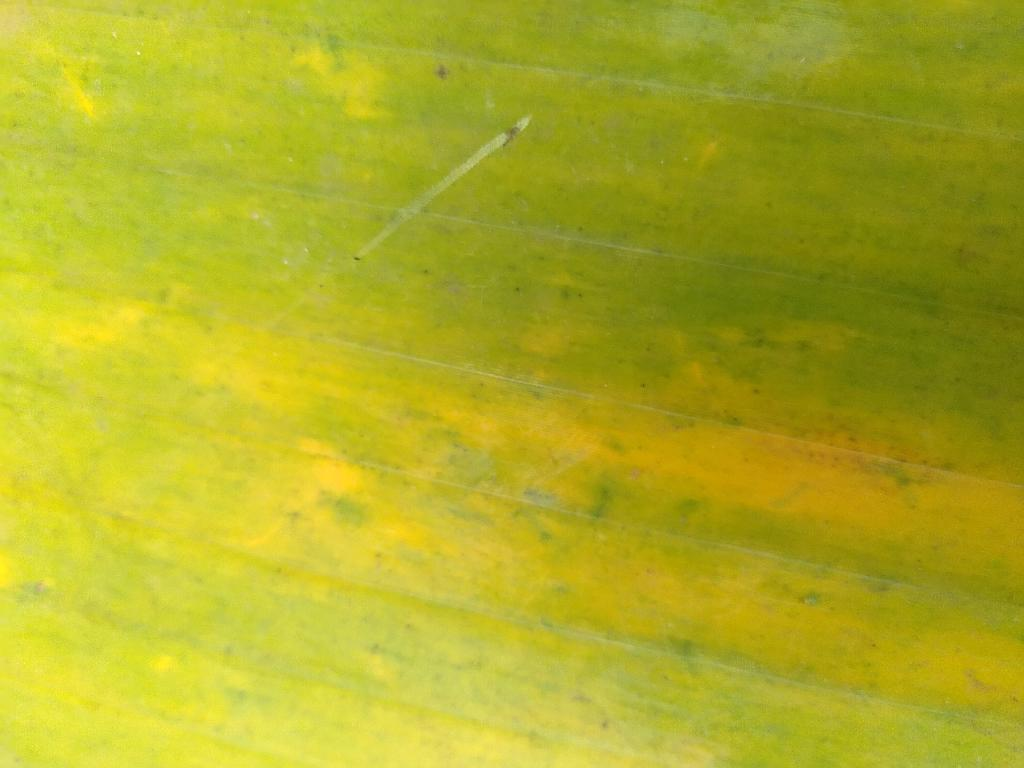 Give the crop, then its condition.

banana, fusarium wilt race 1
